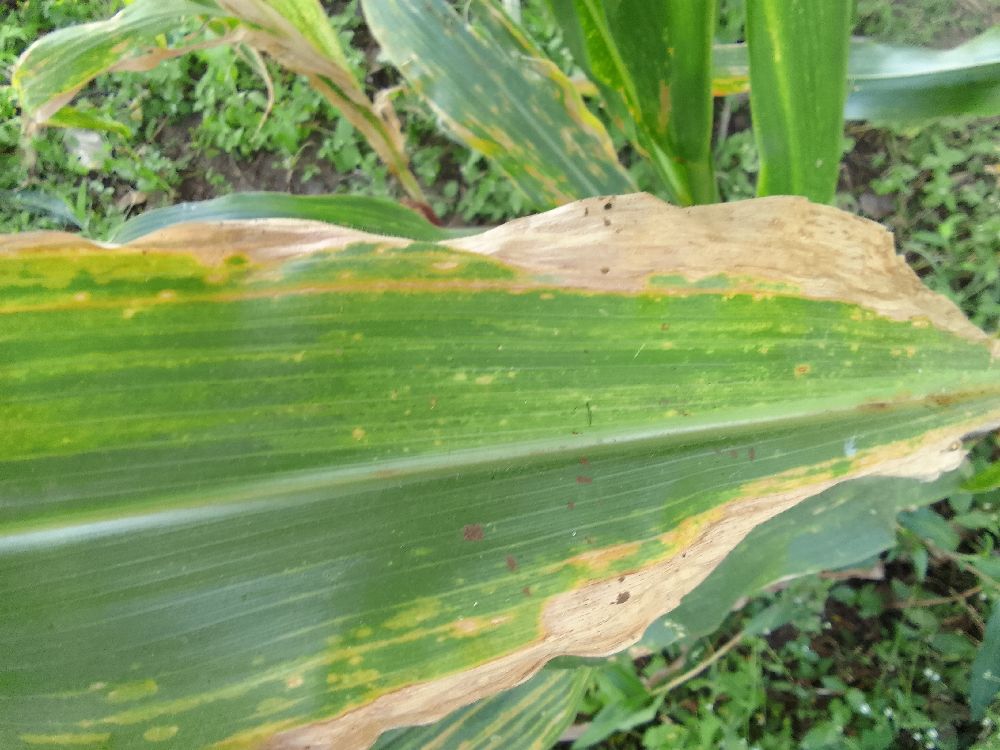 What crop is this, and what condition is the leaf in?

maize, maize lethal necrosis
